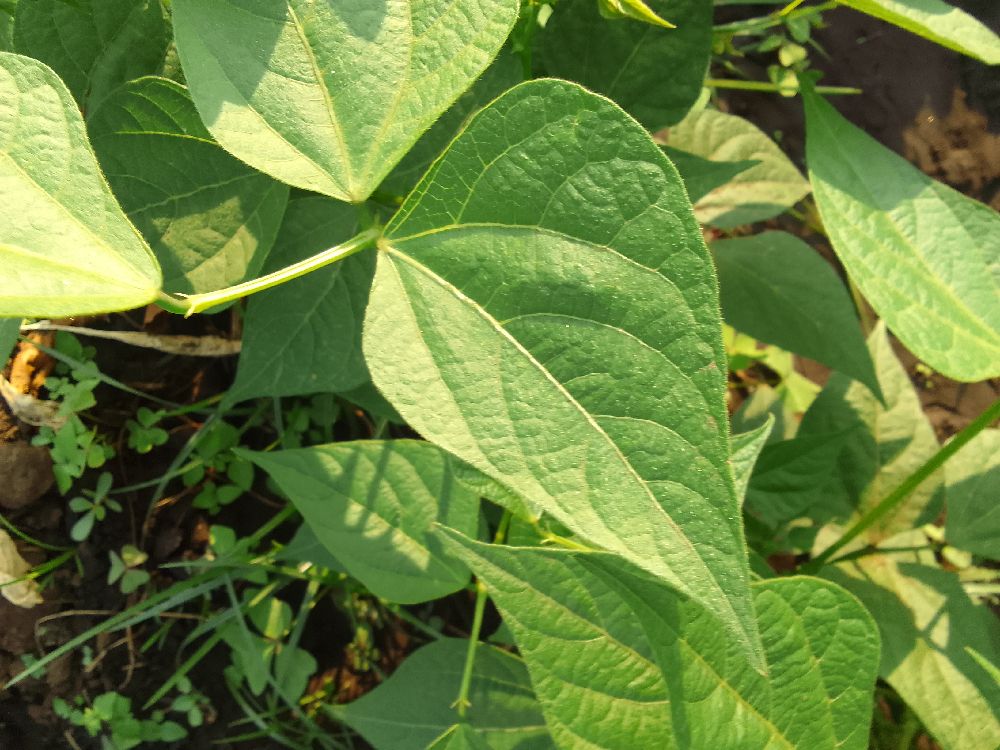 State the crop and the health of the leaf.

common bean, healthy
